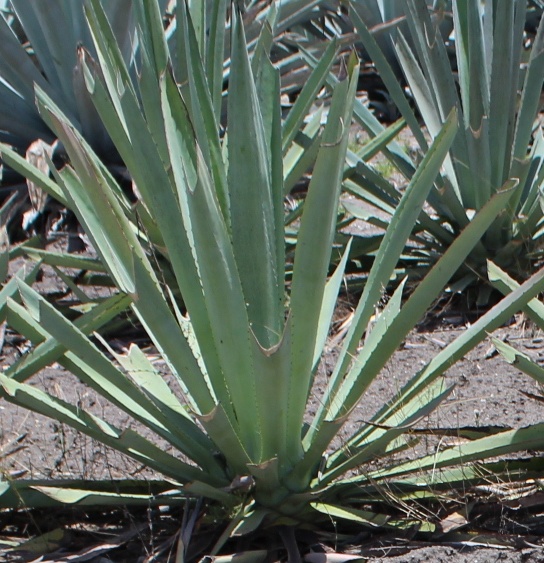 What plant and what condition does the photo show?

agave, yellow
